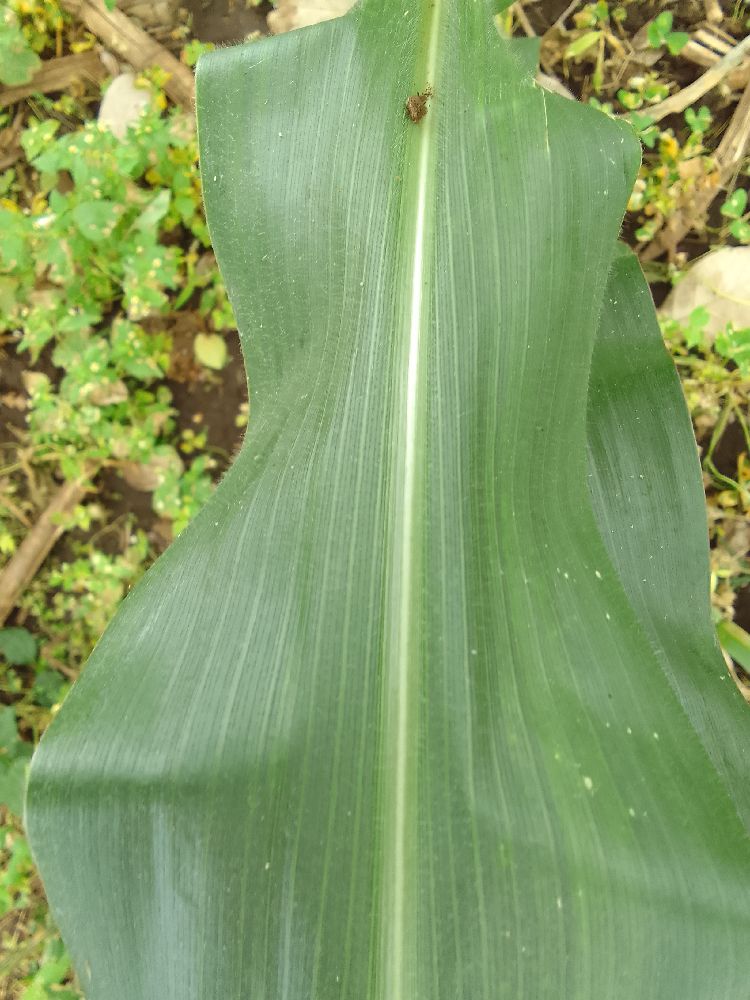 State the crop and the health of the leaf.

maize, healthy
